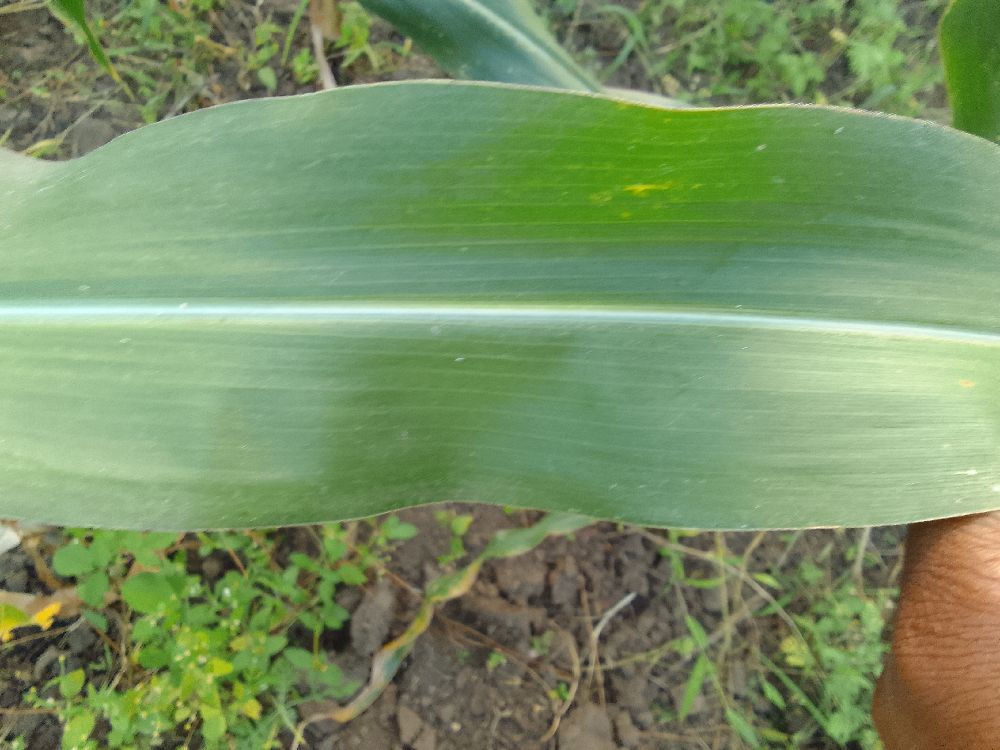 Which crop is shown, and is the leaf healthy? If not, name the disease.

maize, healthy
